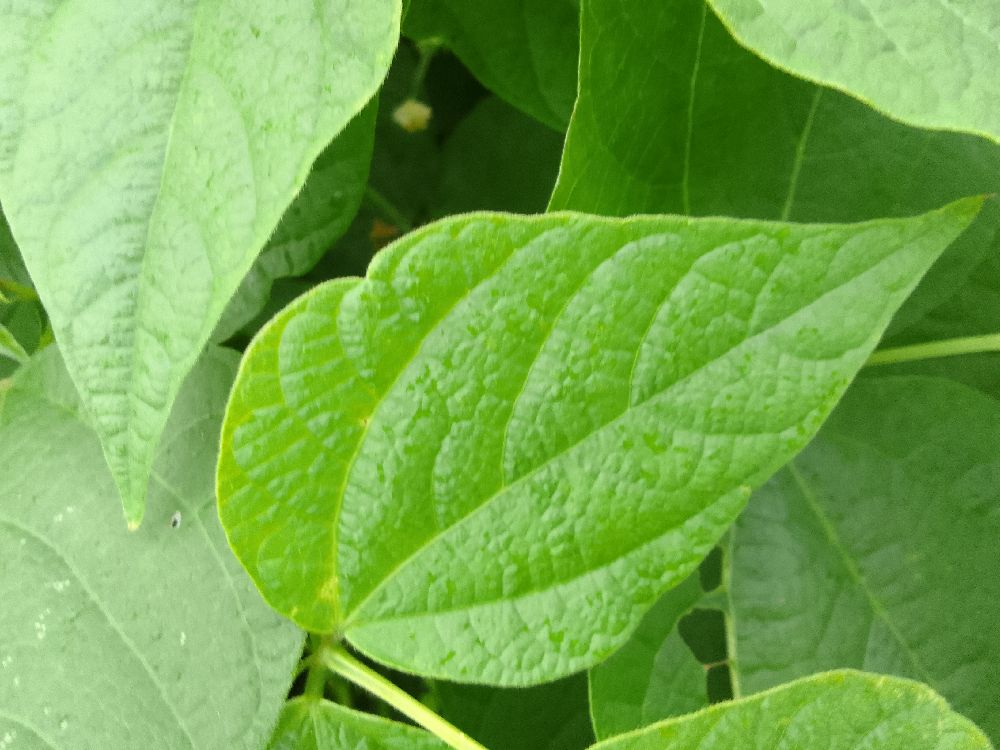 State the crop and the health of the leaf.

common bean, healthy
